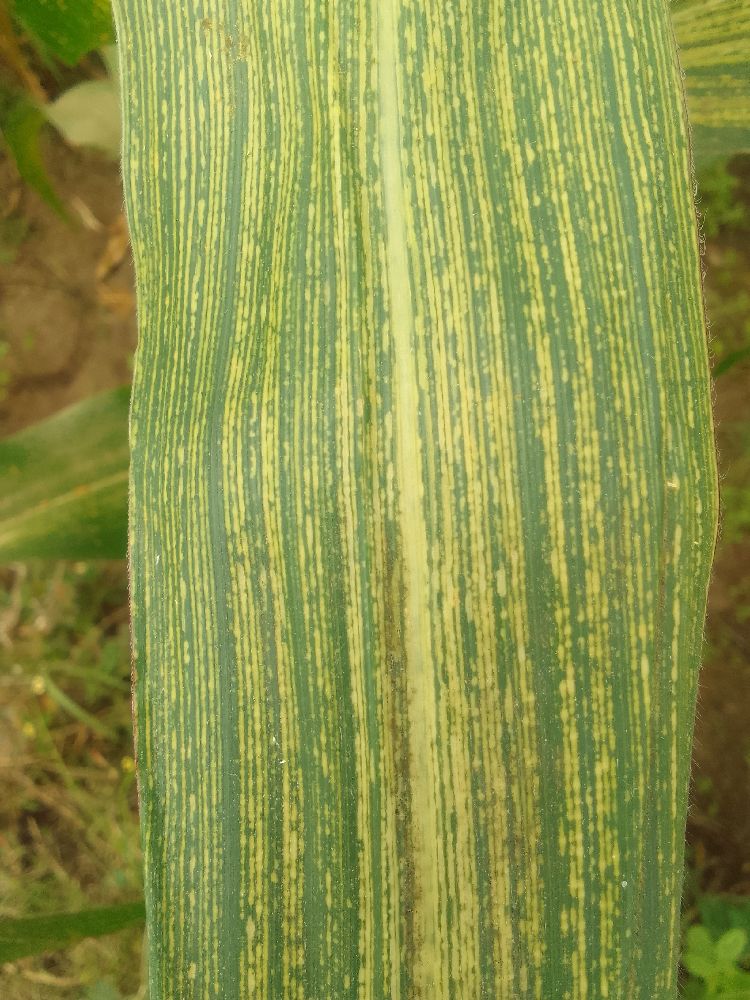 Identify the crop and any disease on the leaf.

maize, maize streak virus
